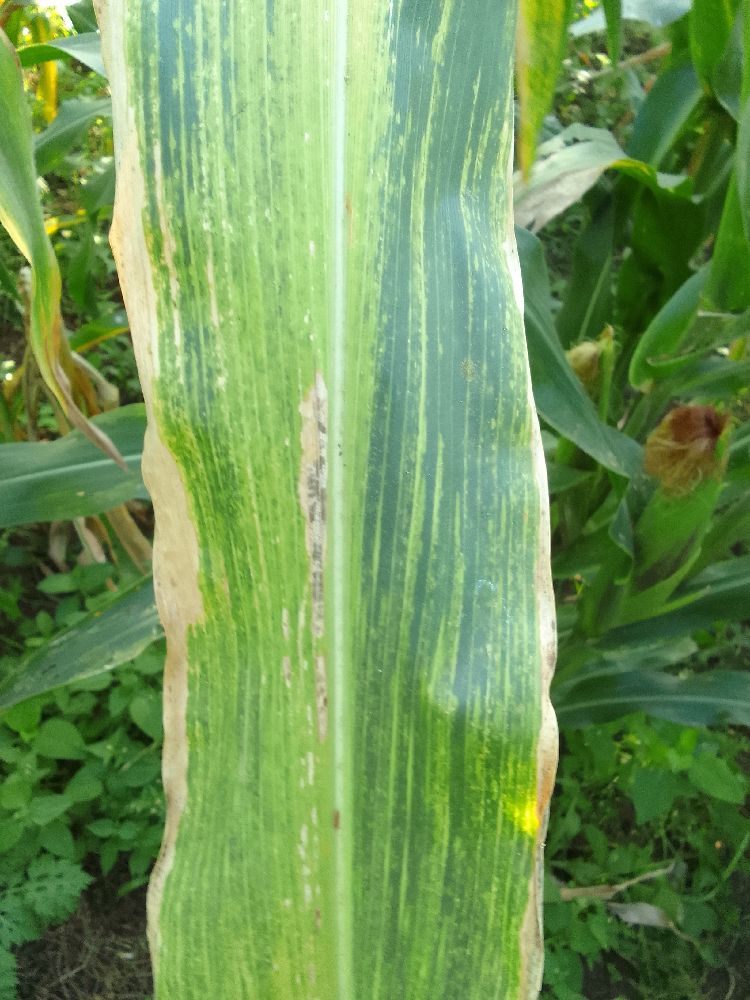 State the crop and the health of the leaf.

maize, maize lethal necrosis
